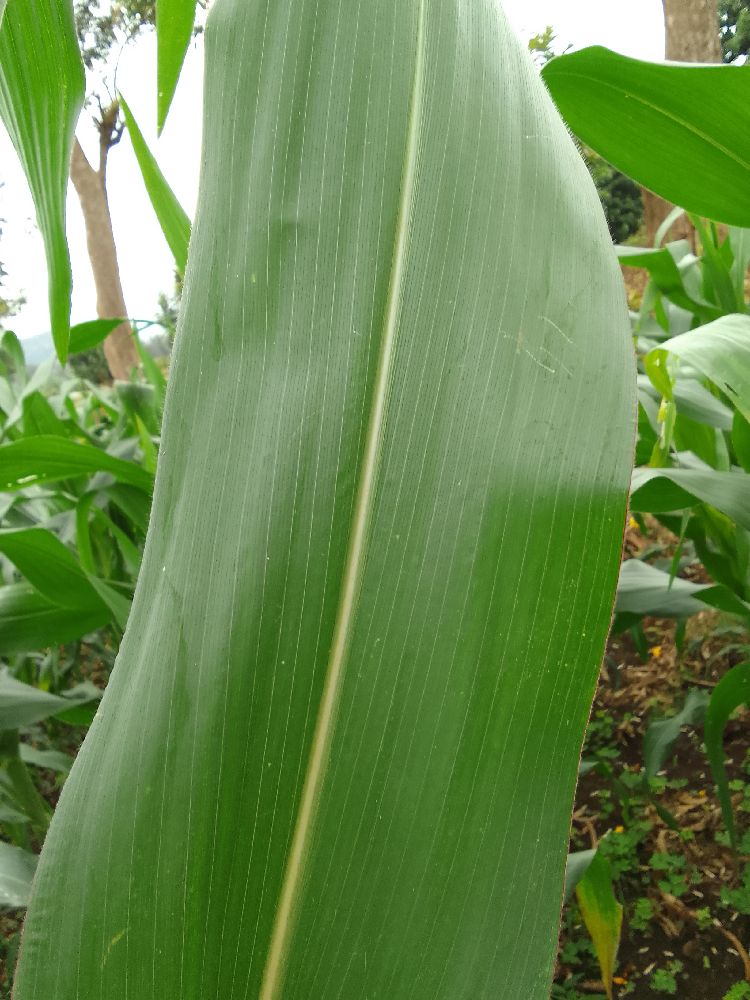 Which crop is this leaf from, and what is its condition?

maize, healthy
